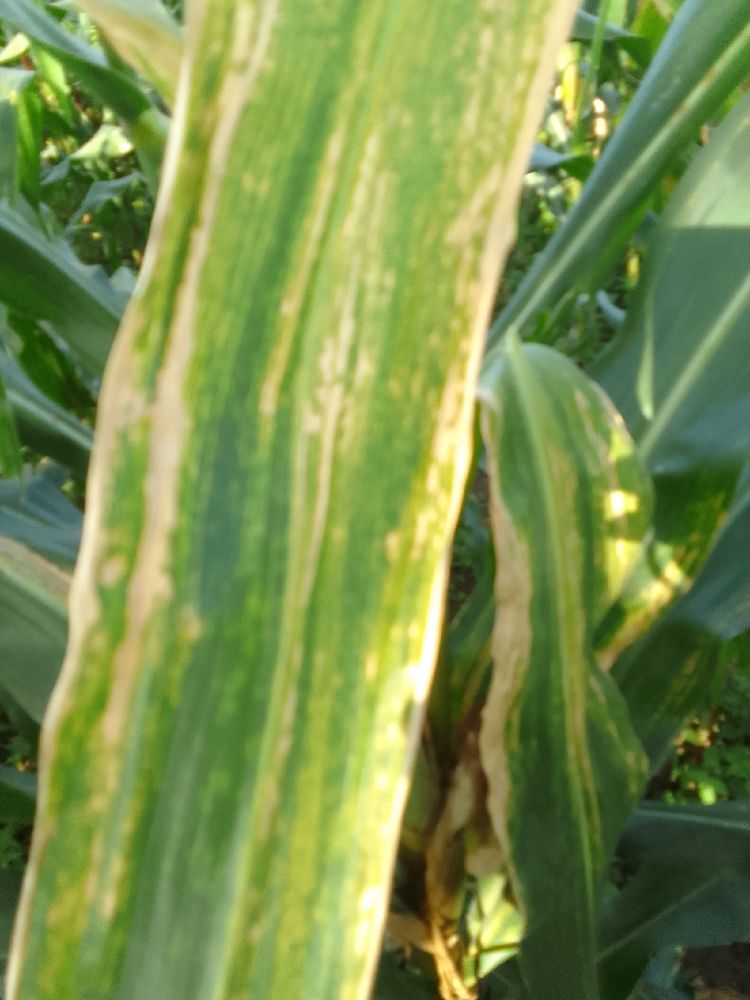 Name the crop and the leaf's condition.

maize, maize lethal necrosis
